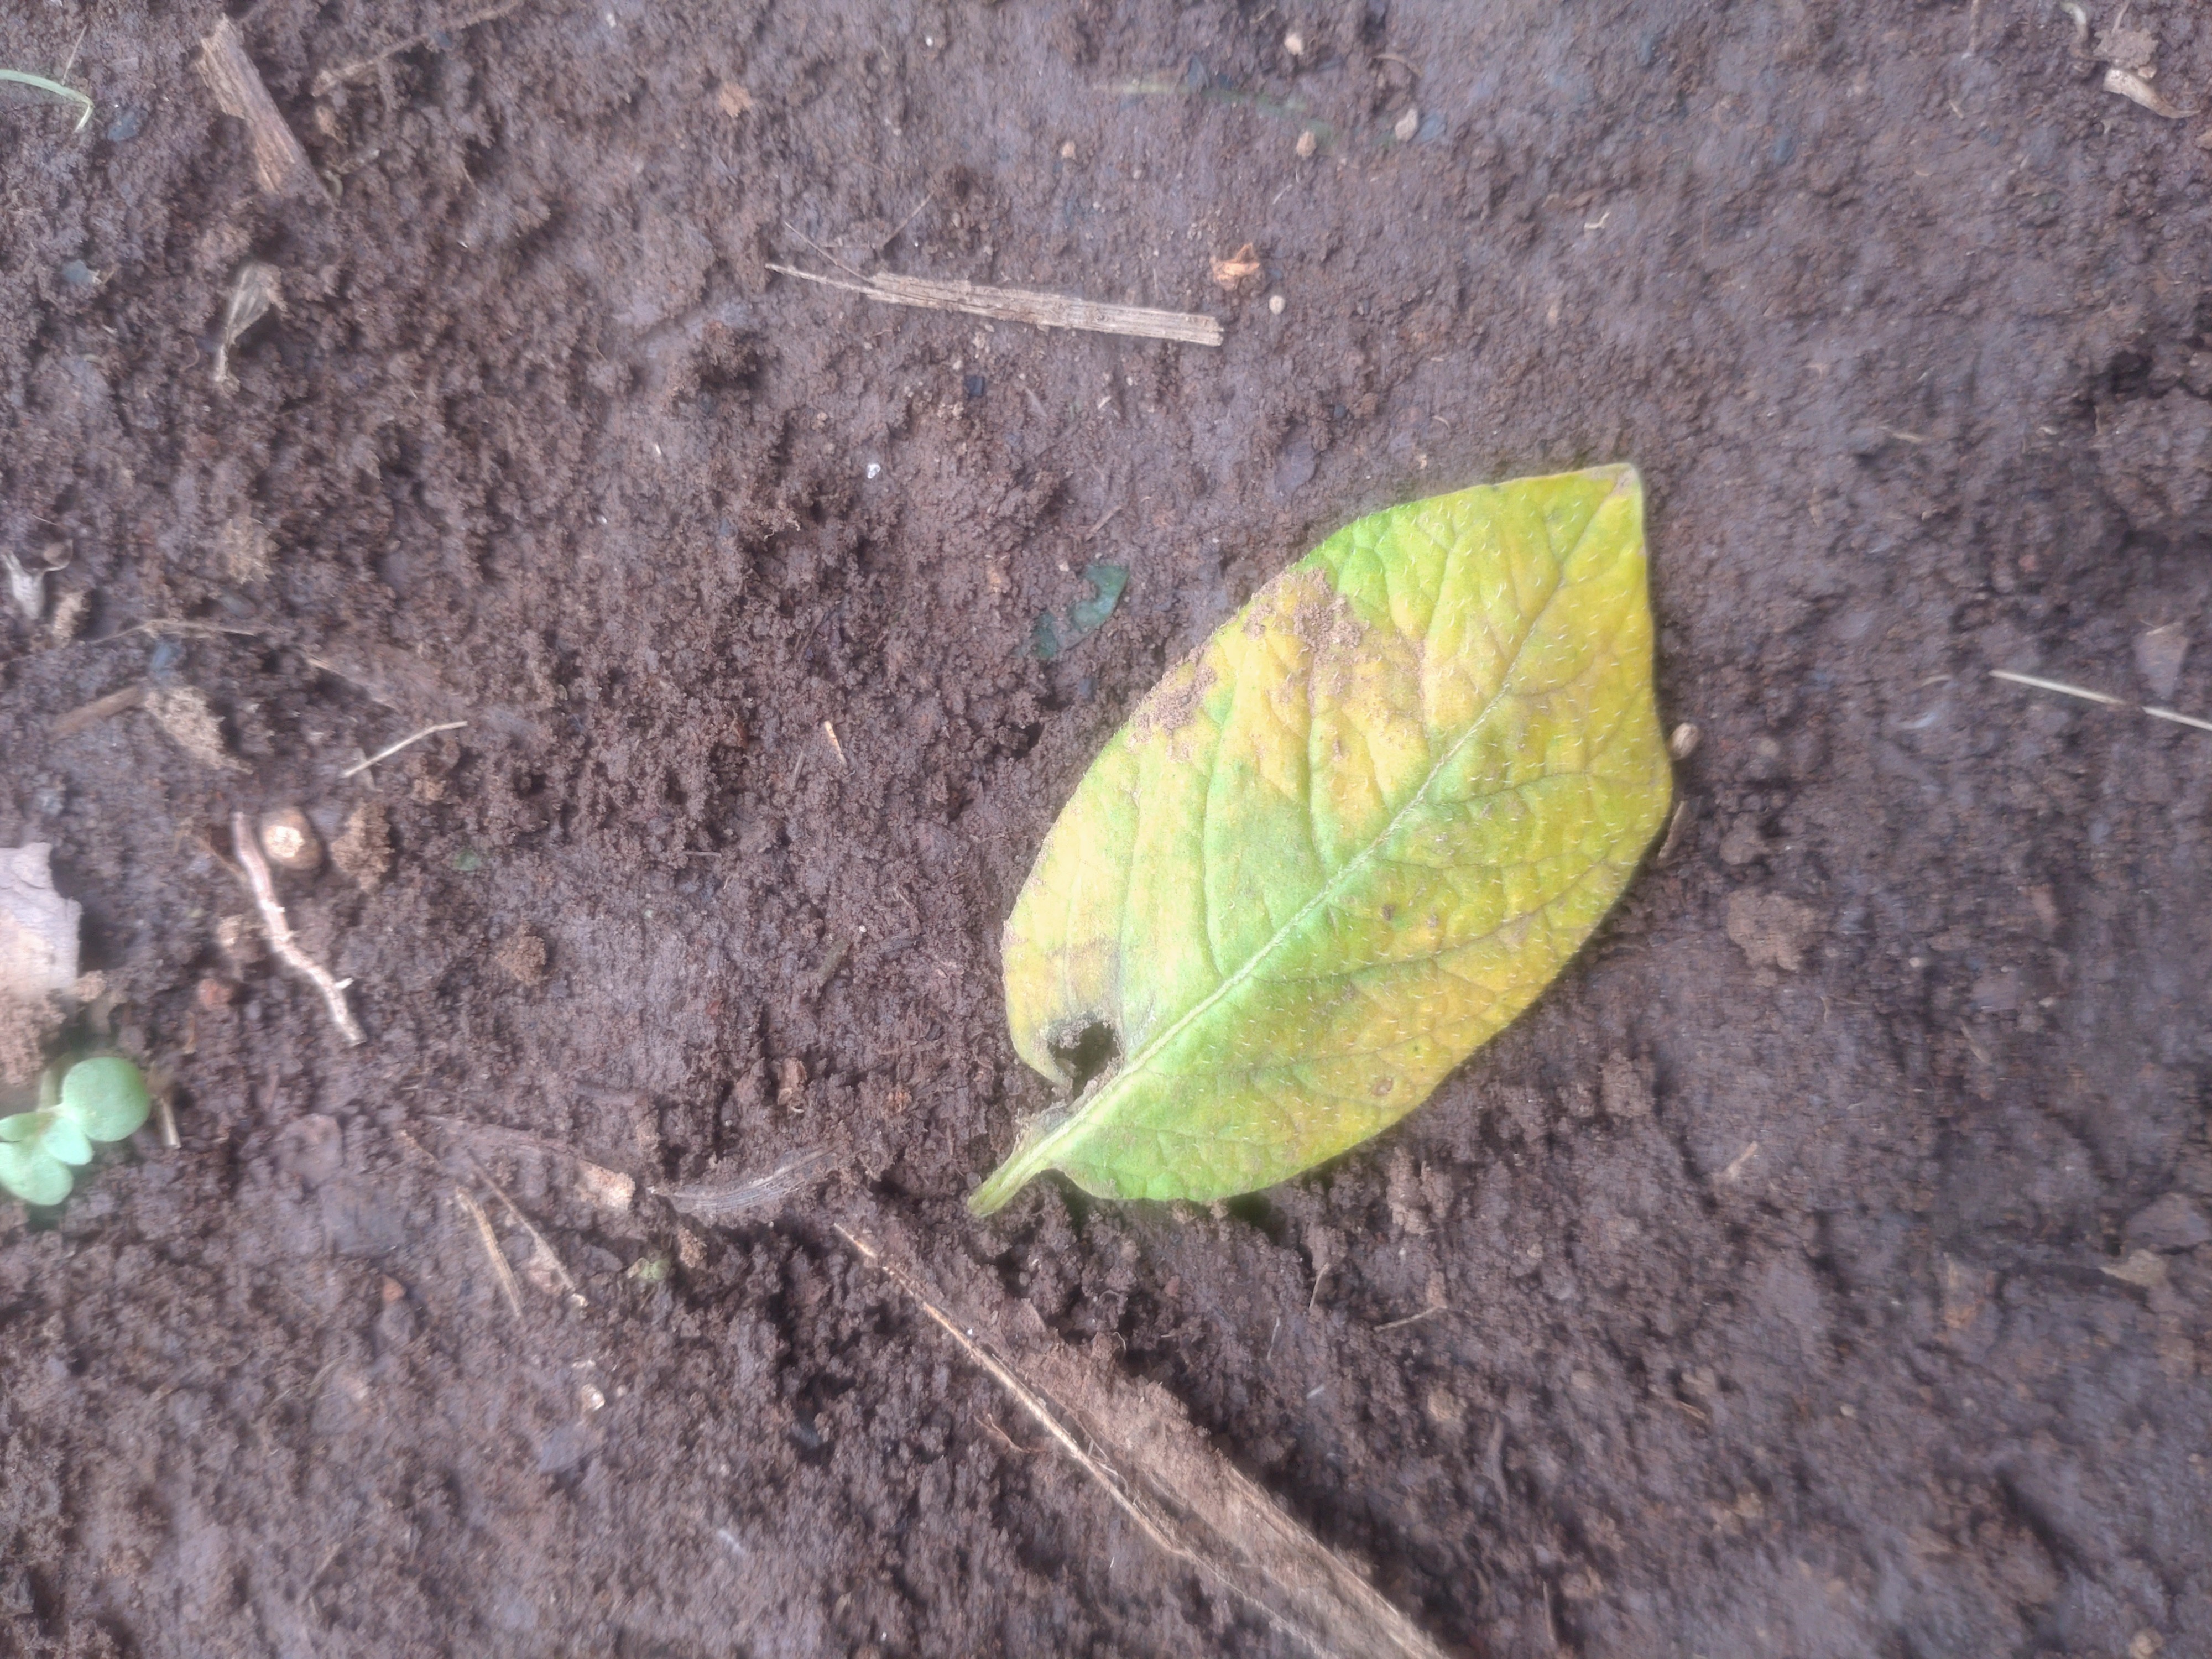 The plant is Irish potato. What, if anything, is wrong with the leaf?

late blight
